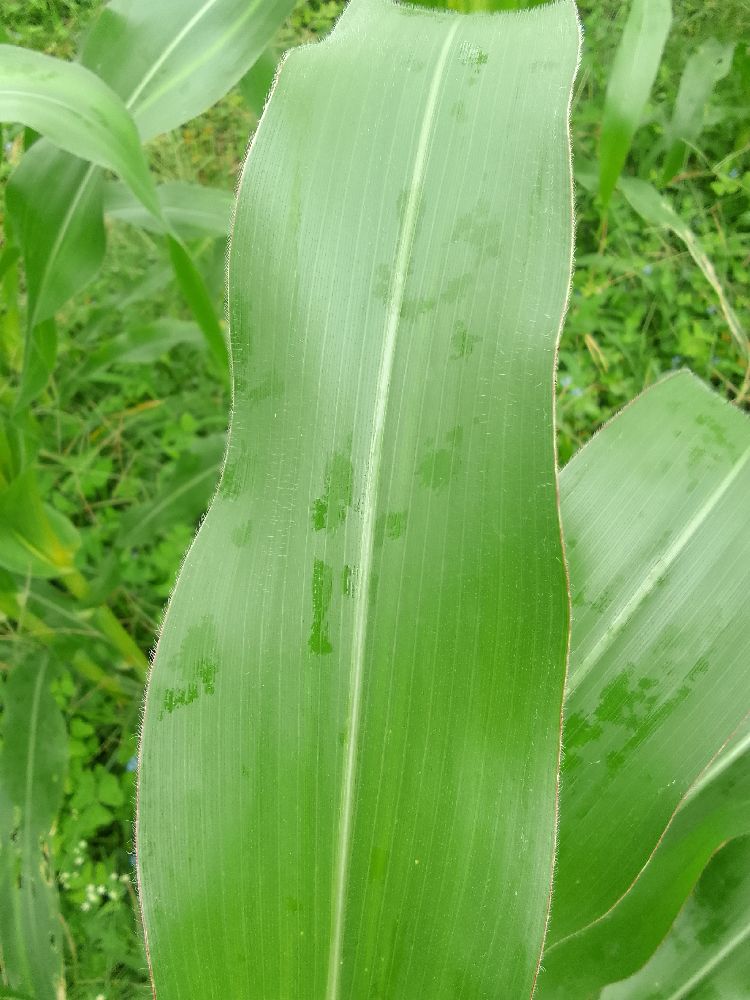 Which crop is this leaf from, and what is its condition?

maize, healthy
